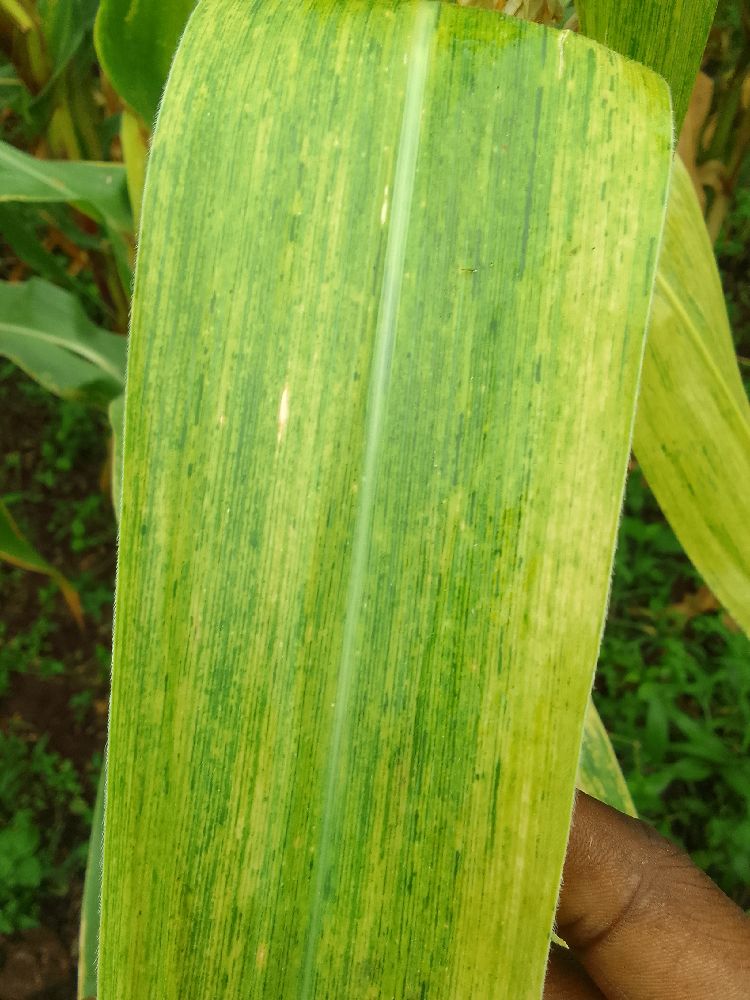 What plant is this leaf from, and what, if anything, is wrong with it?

maize, maize lethal necrosis
